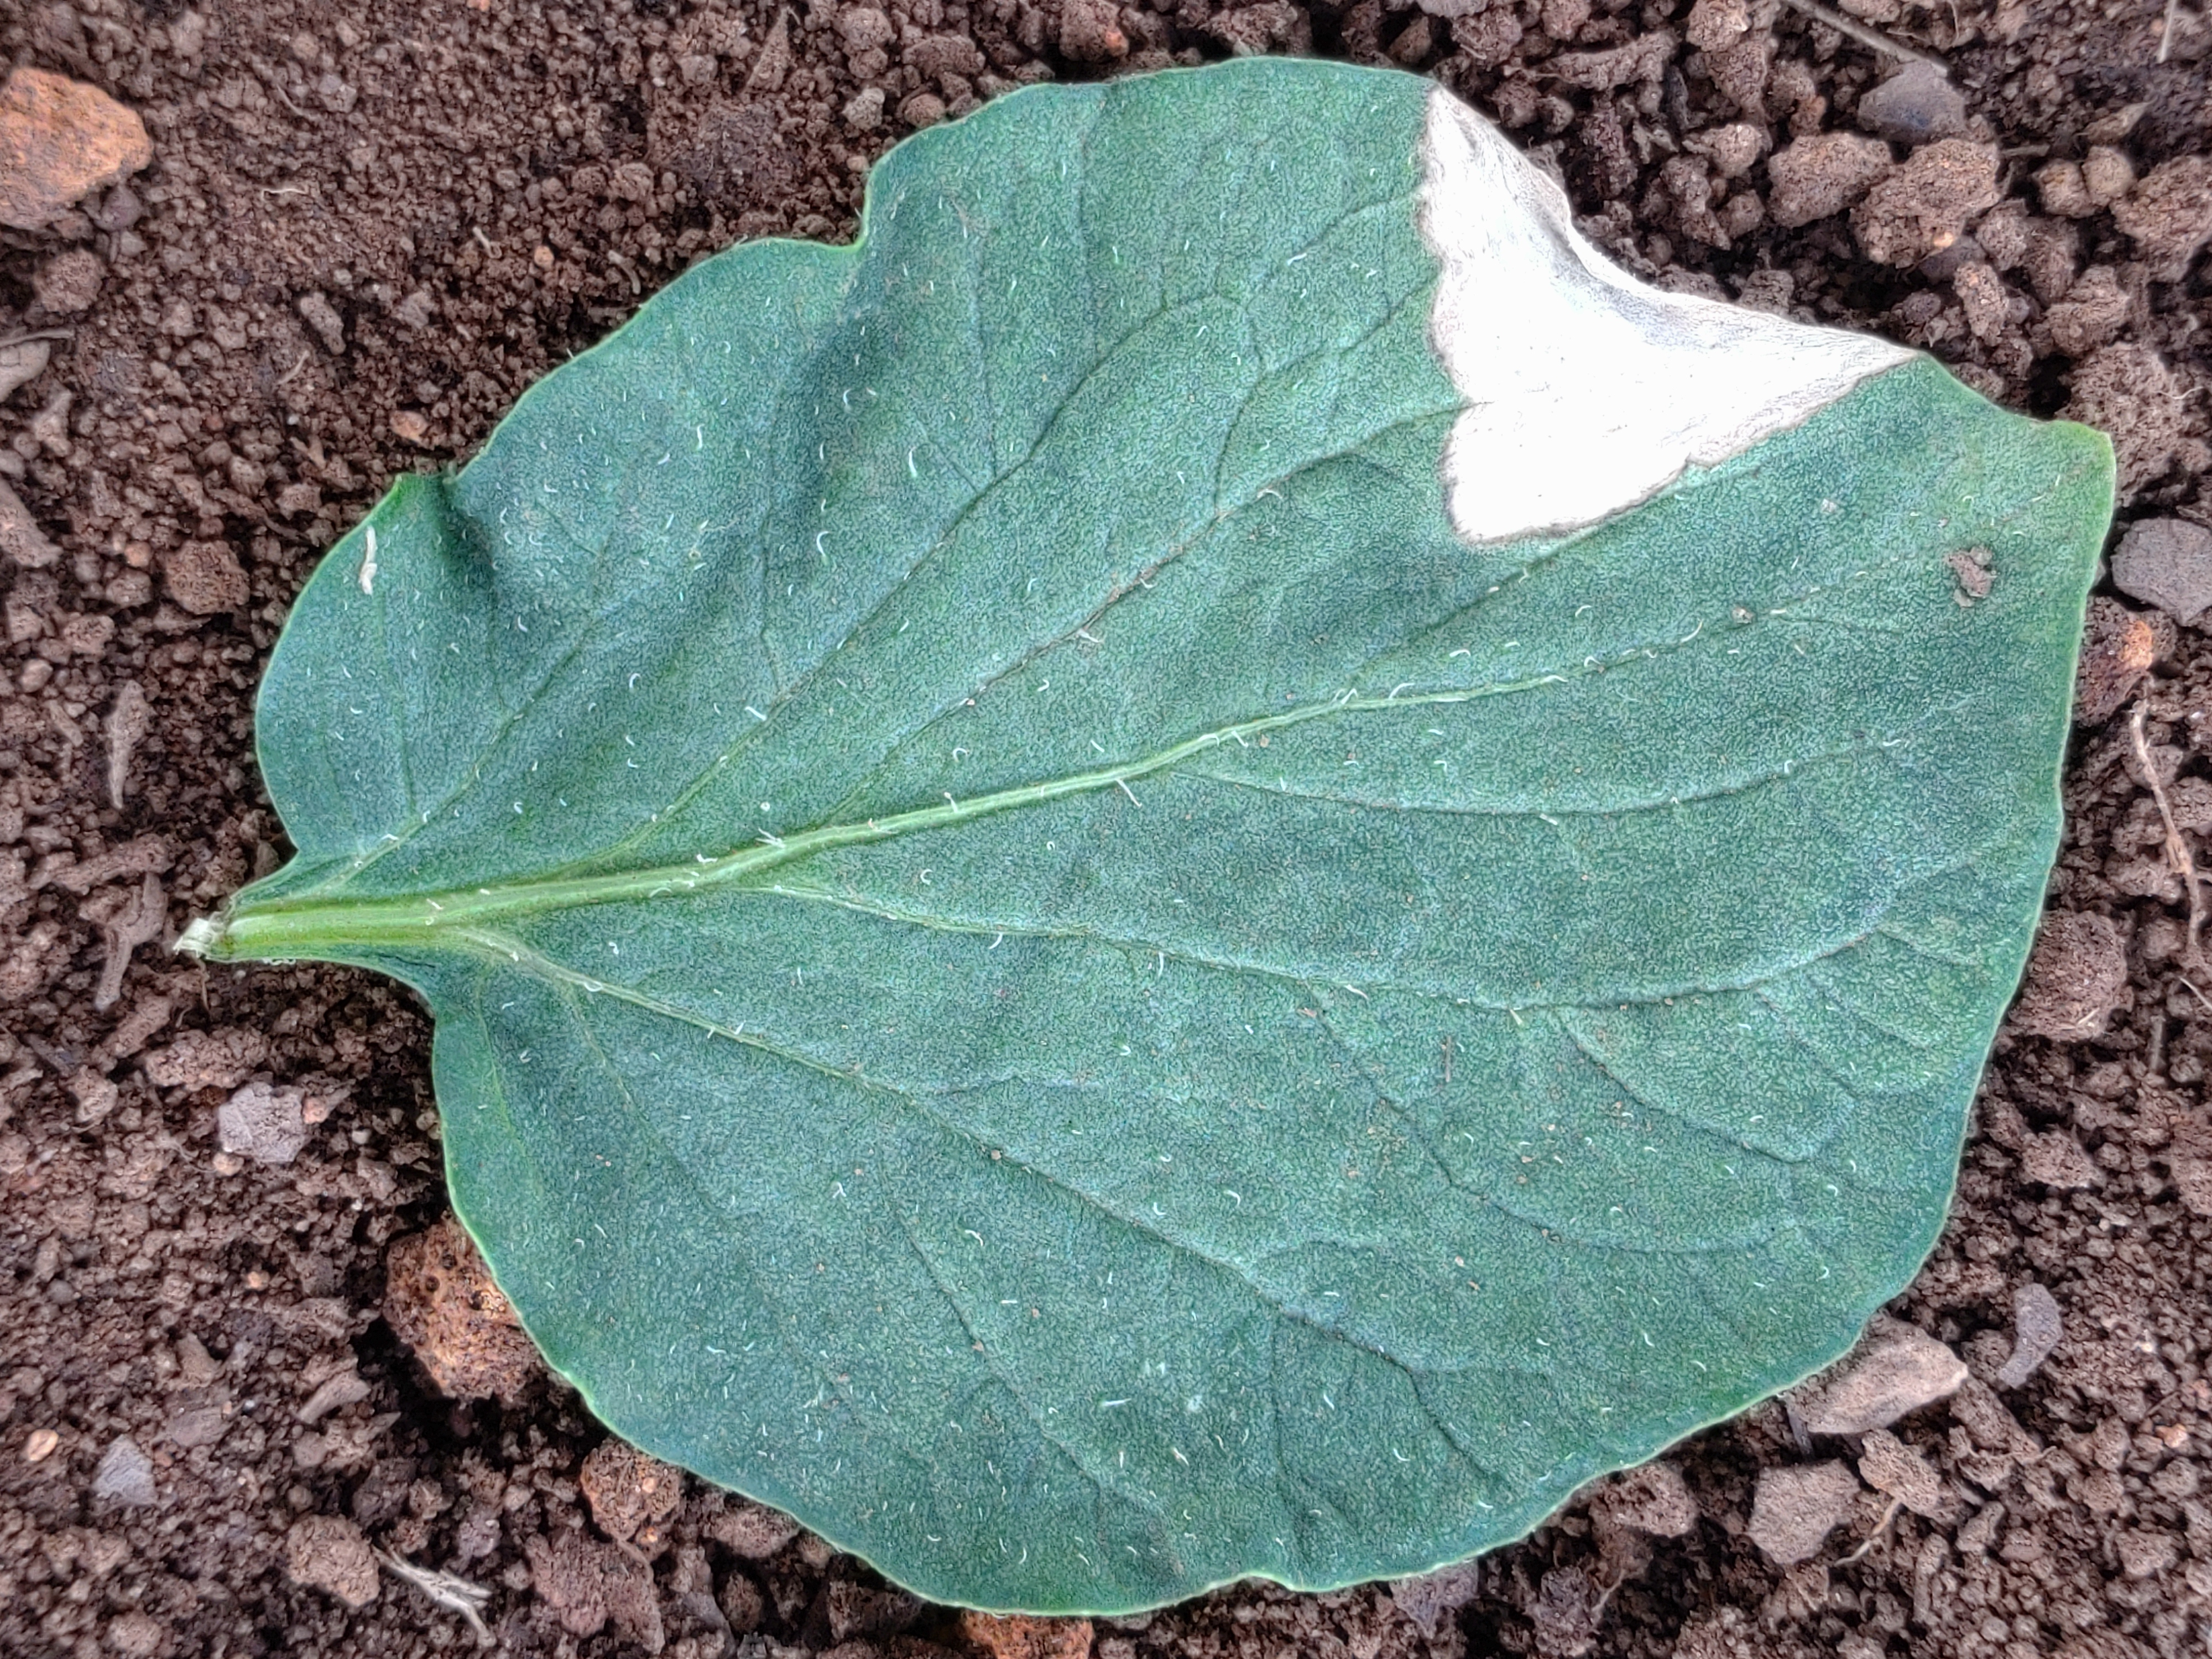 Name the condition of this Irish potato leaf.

early blight
